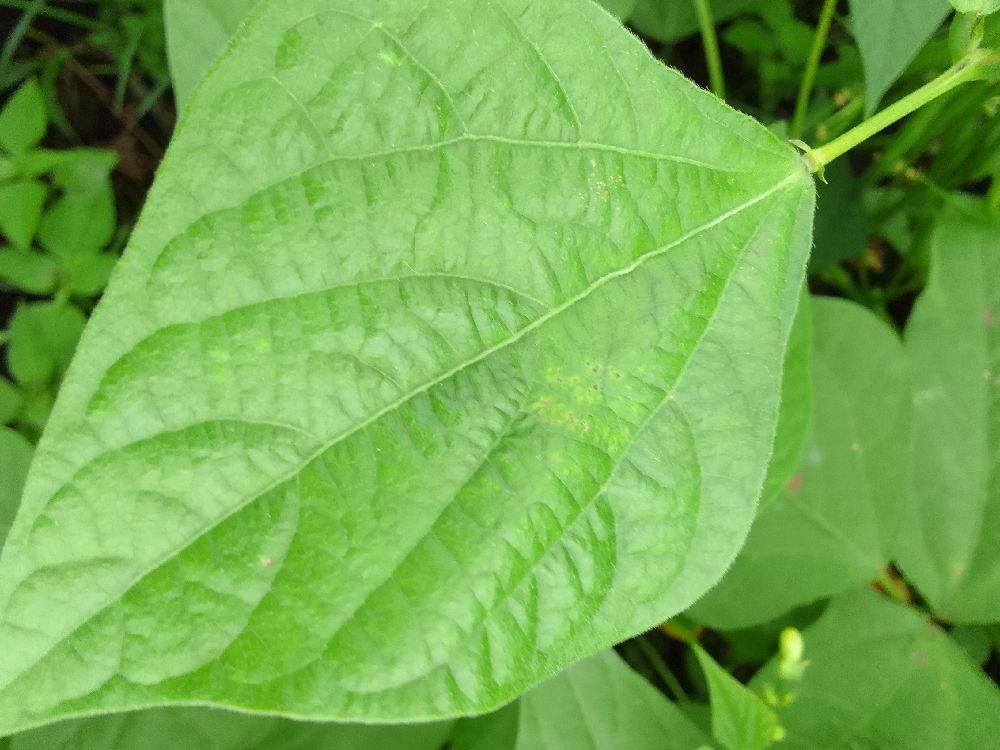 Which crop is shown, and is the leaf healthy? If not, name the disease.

common bean, healthy
